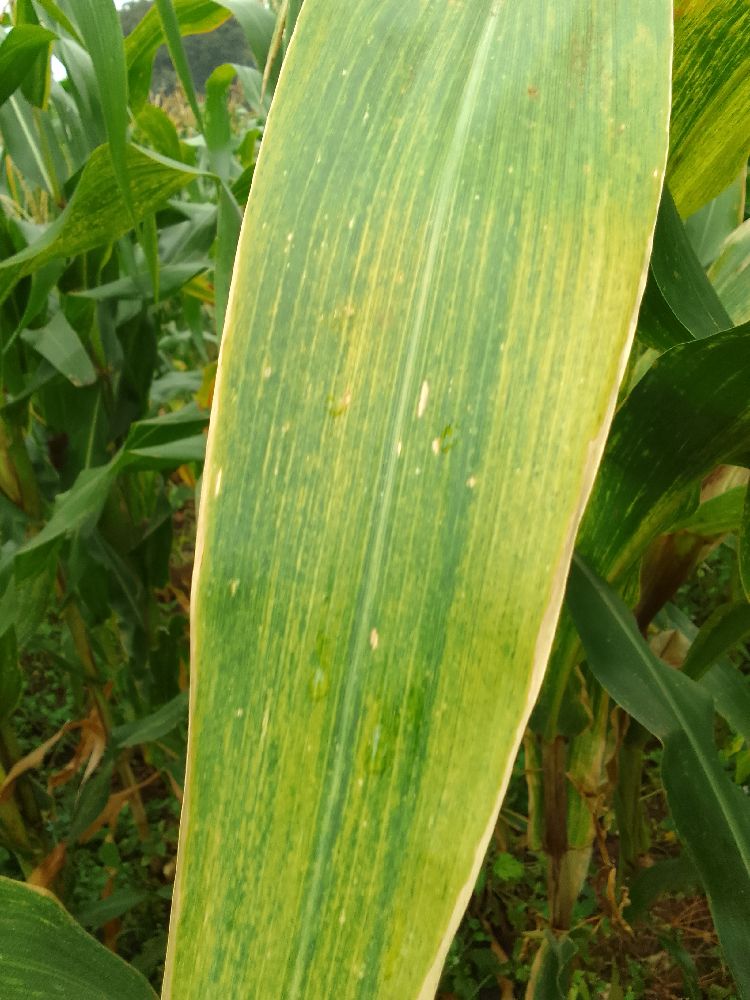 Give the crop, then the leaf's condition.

maize, maize lethal necrosis
